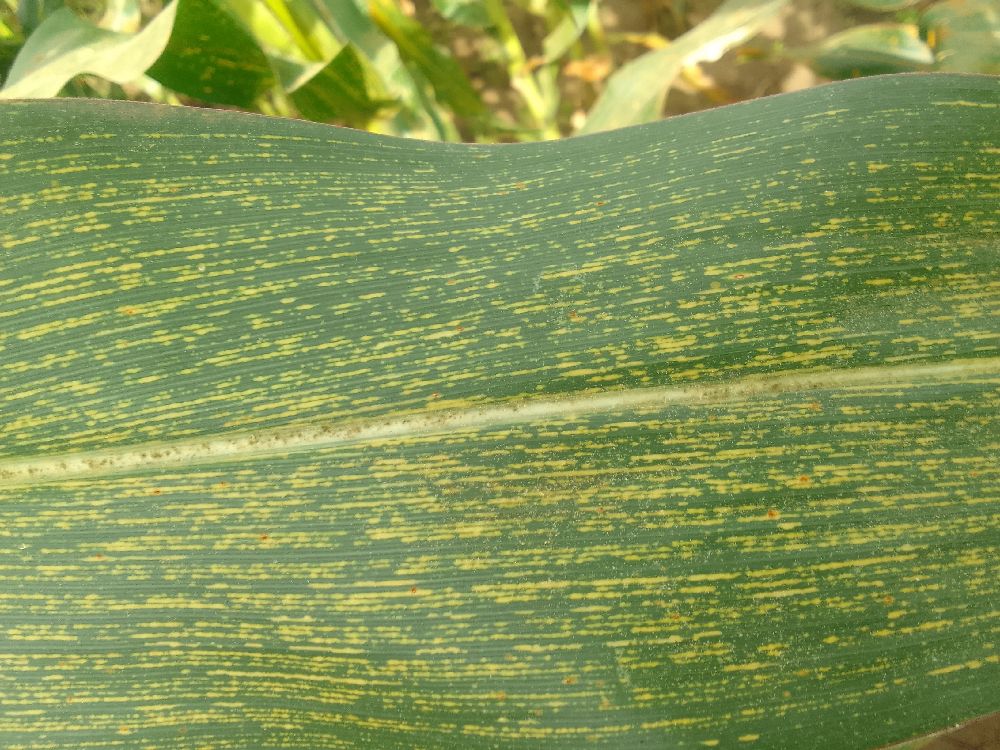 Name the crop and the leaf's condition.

maize, maize streak virus
